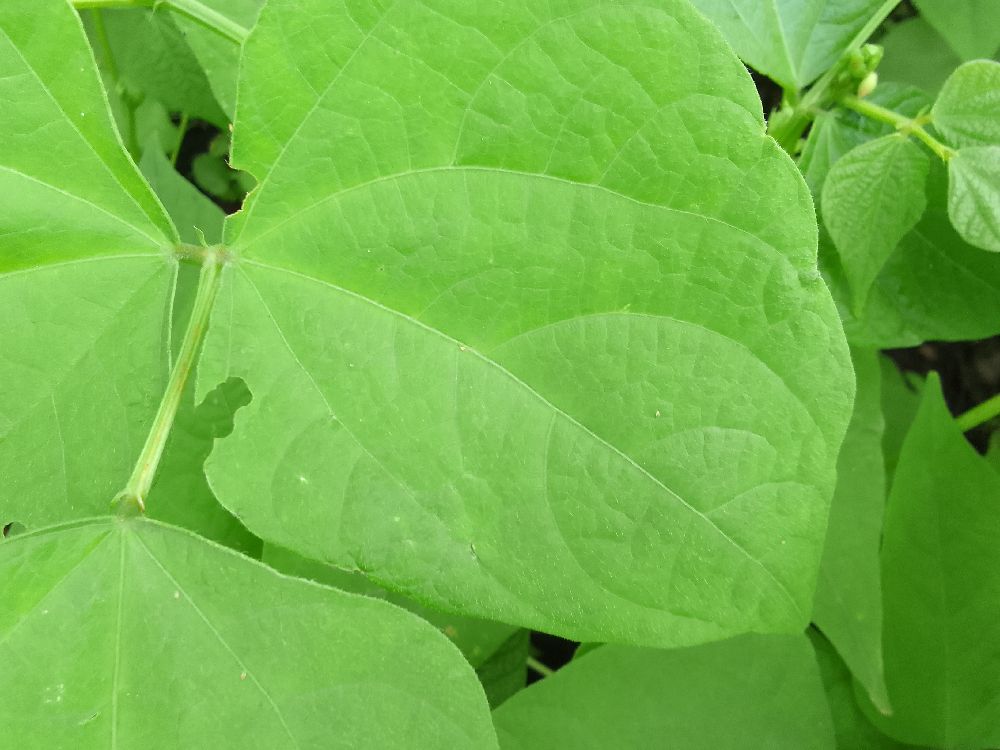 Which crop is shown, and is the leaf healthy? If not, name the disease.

common bean, healthy
